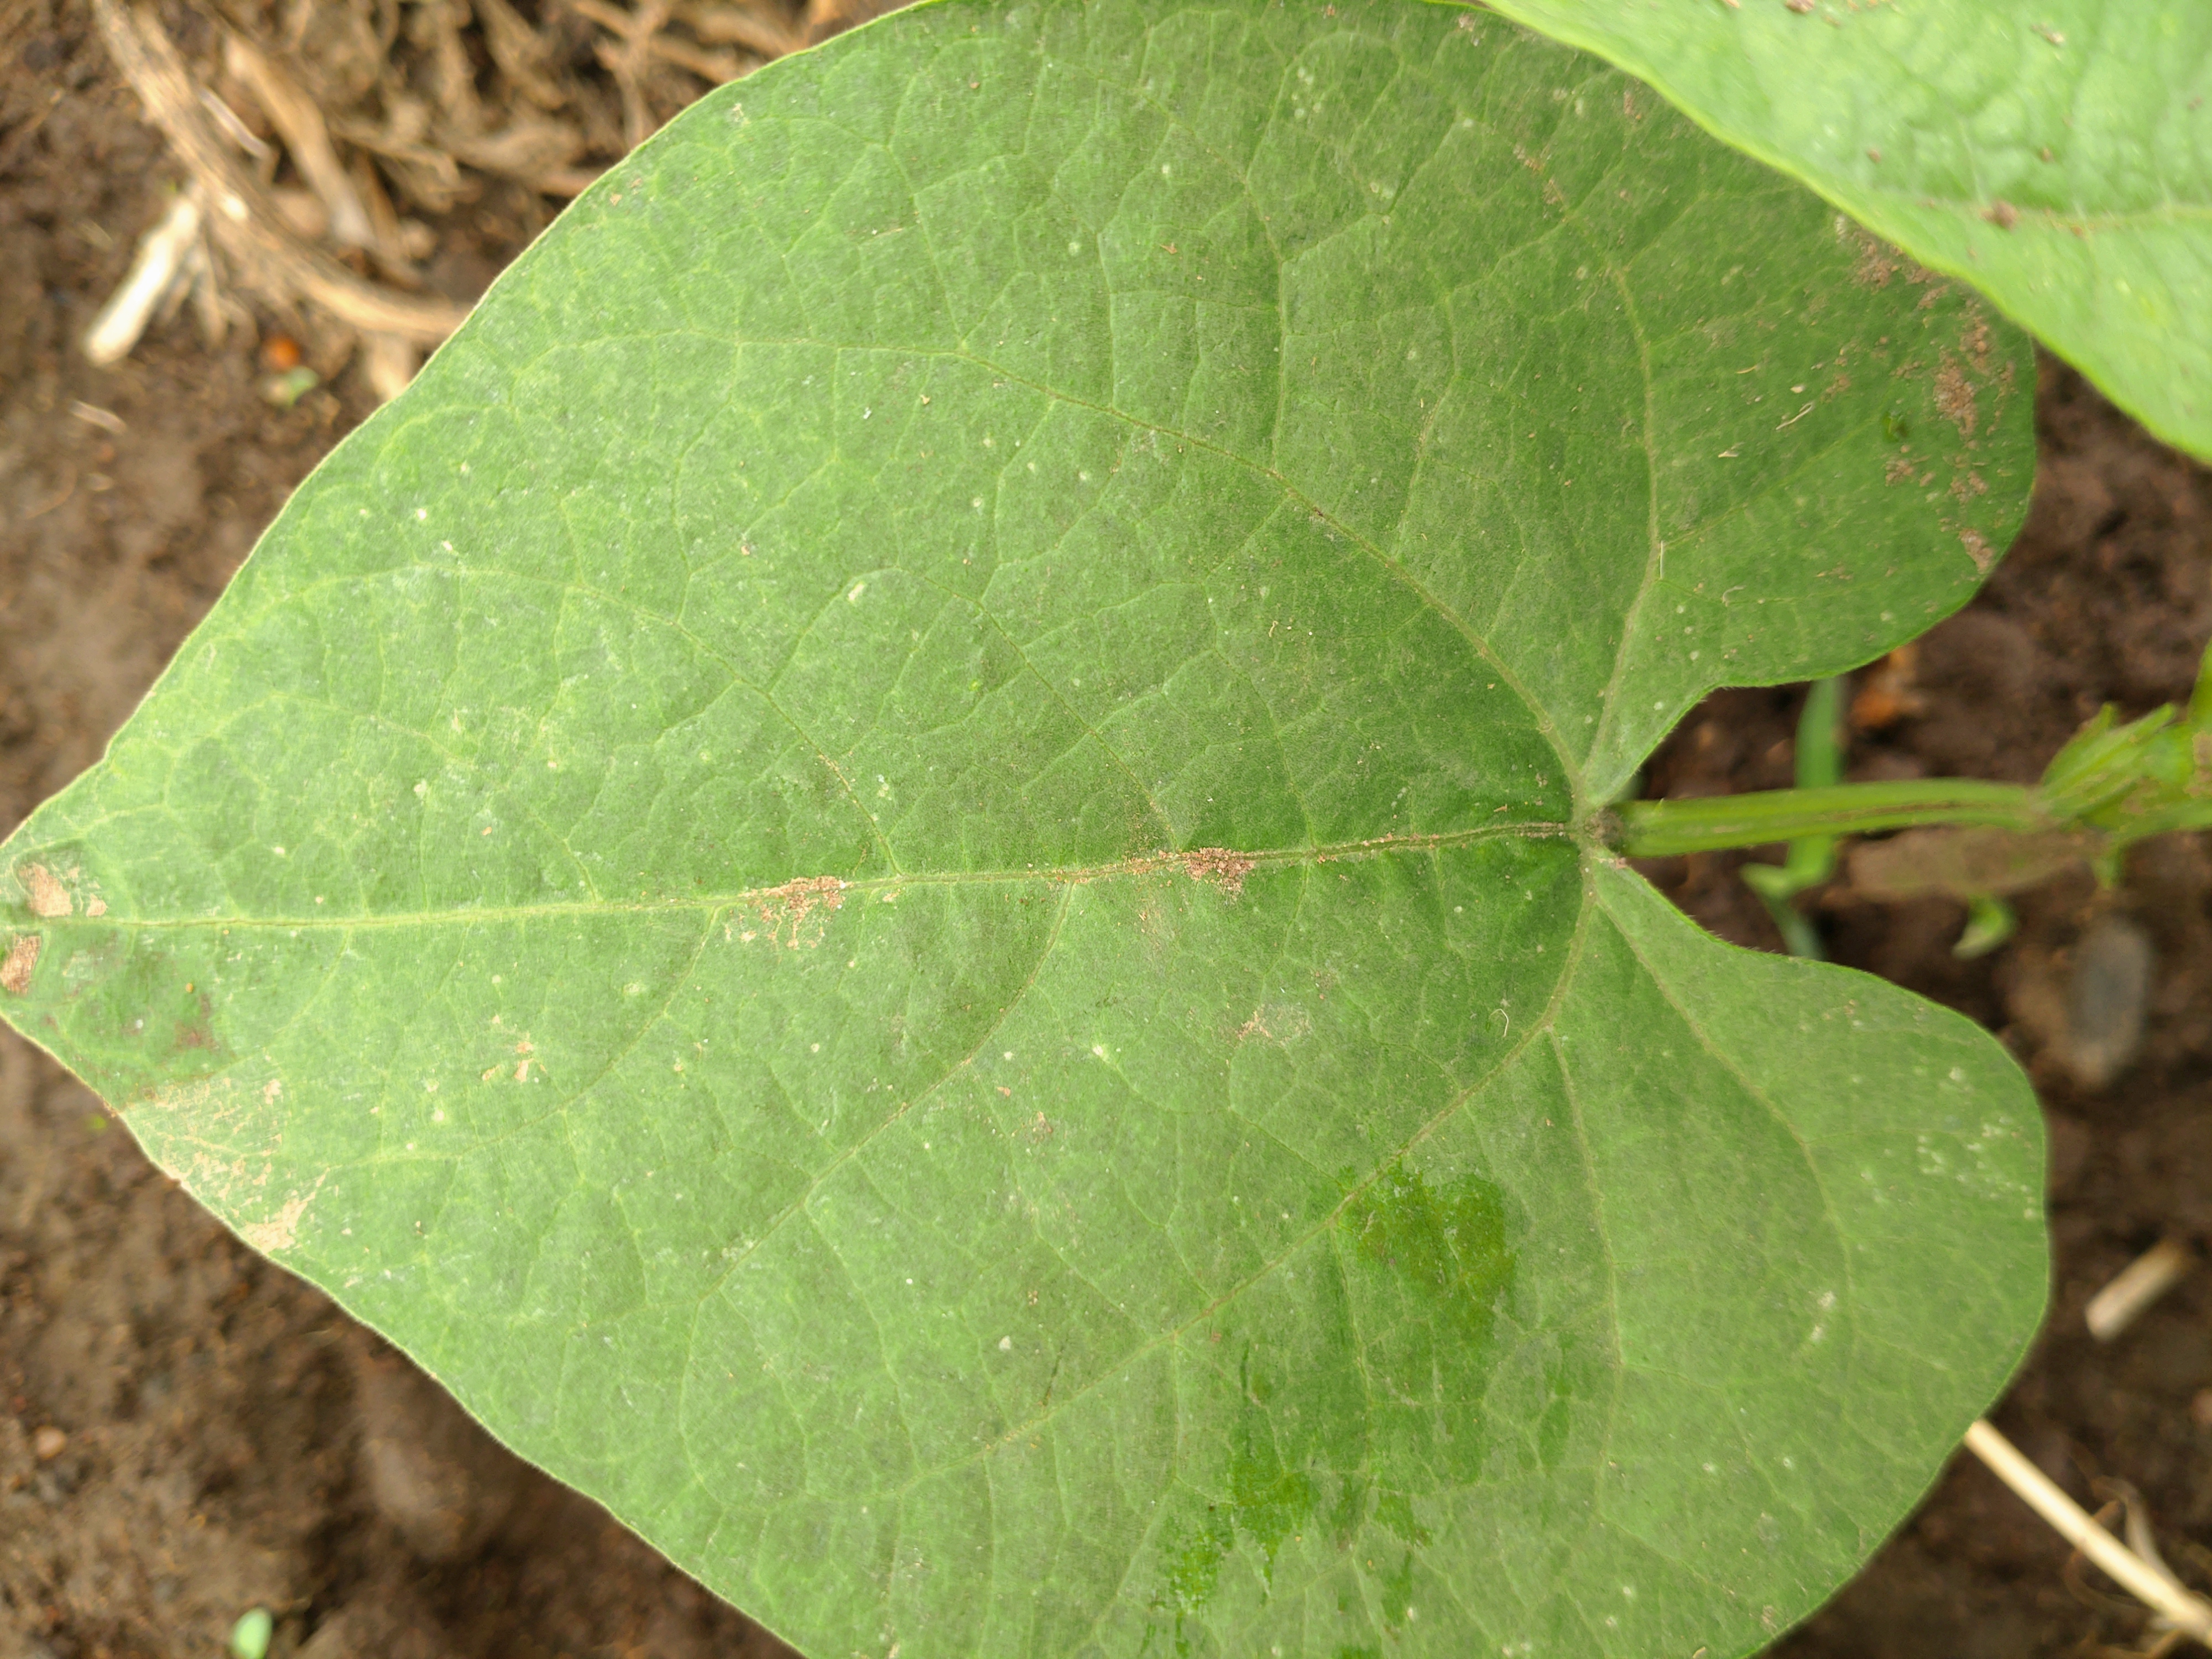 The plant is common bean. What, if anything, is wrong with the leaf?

healthy
